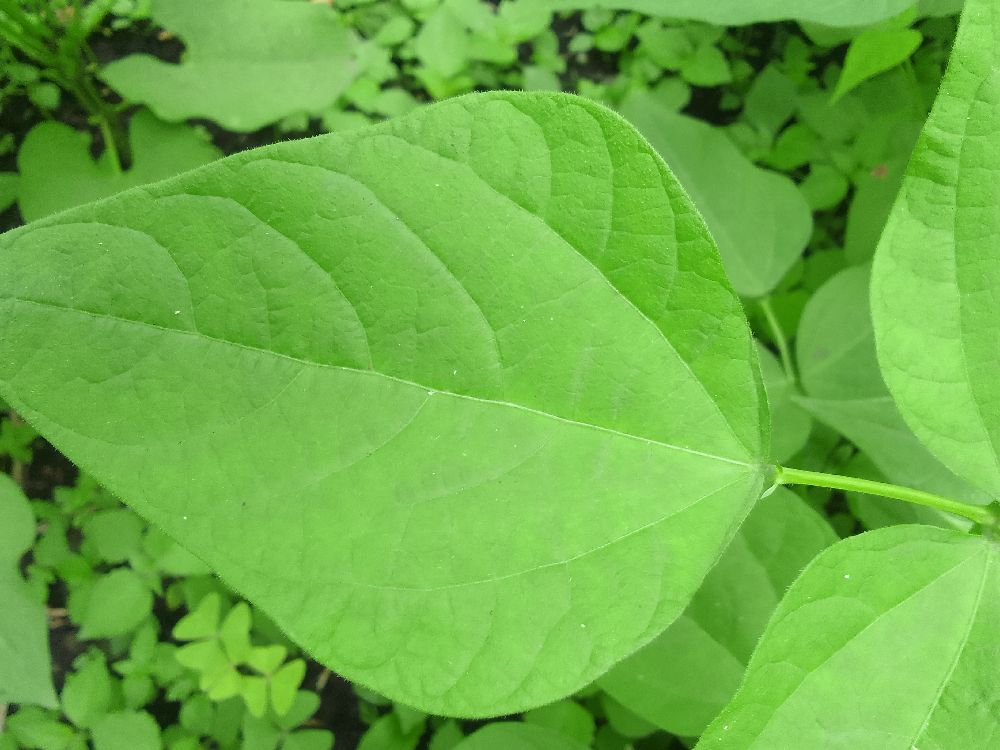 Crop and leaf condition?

common bean, healthy
